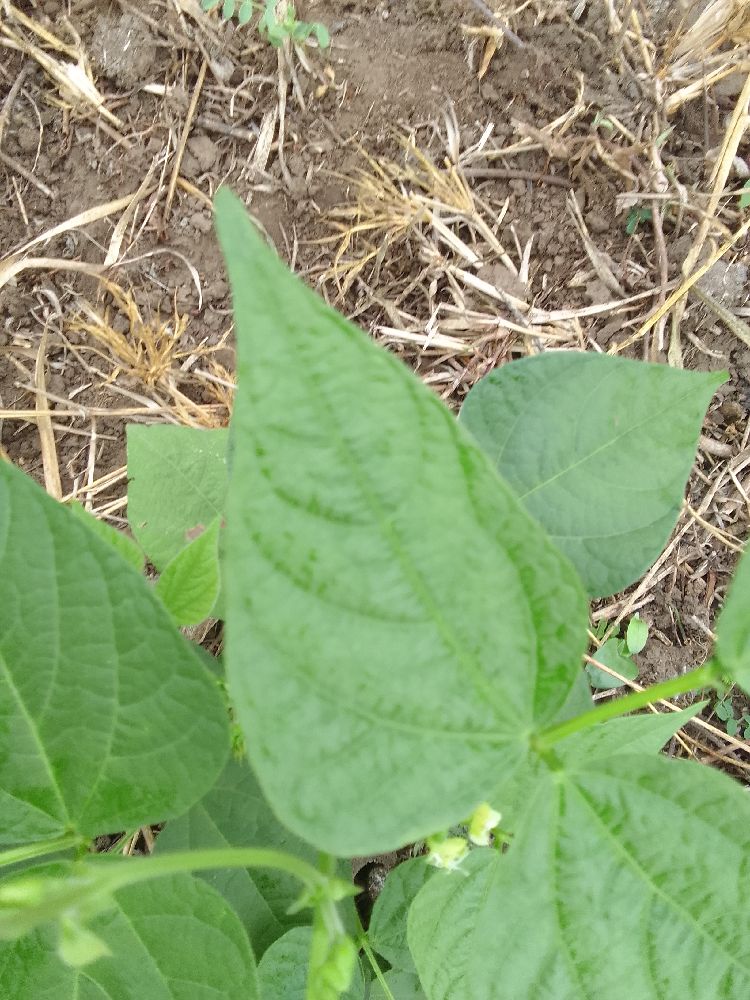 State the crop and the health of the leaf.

common bean, healthy
